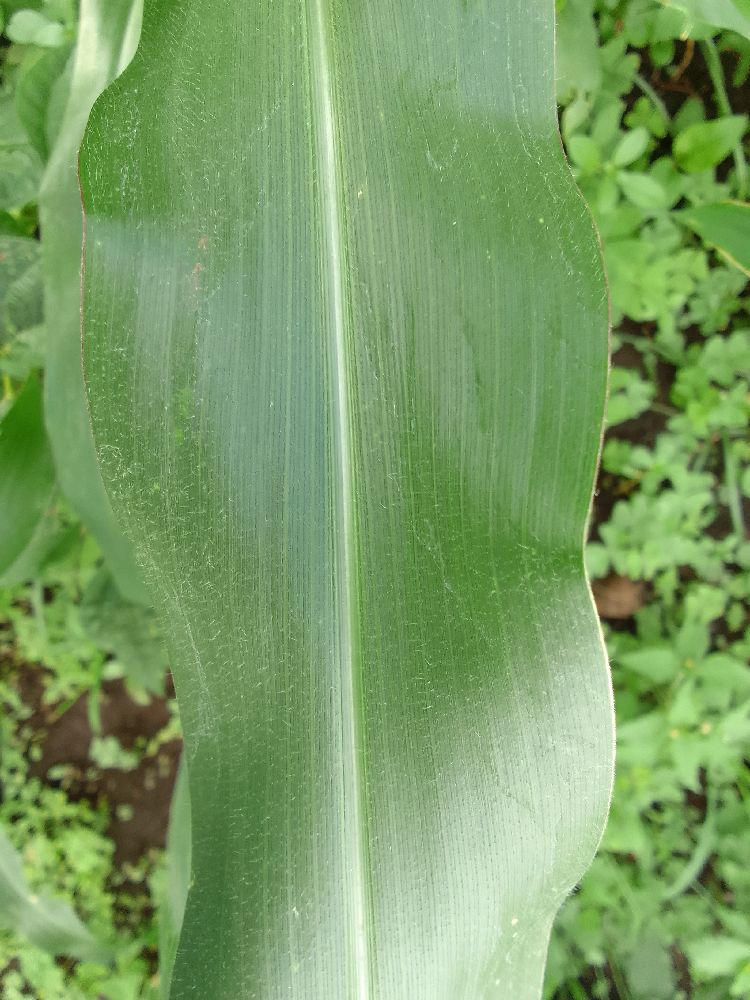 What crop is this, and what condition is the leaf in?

maize, healthy
